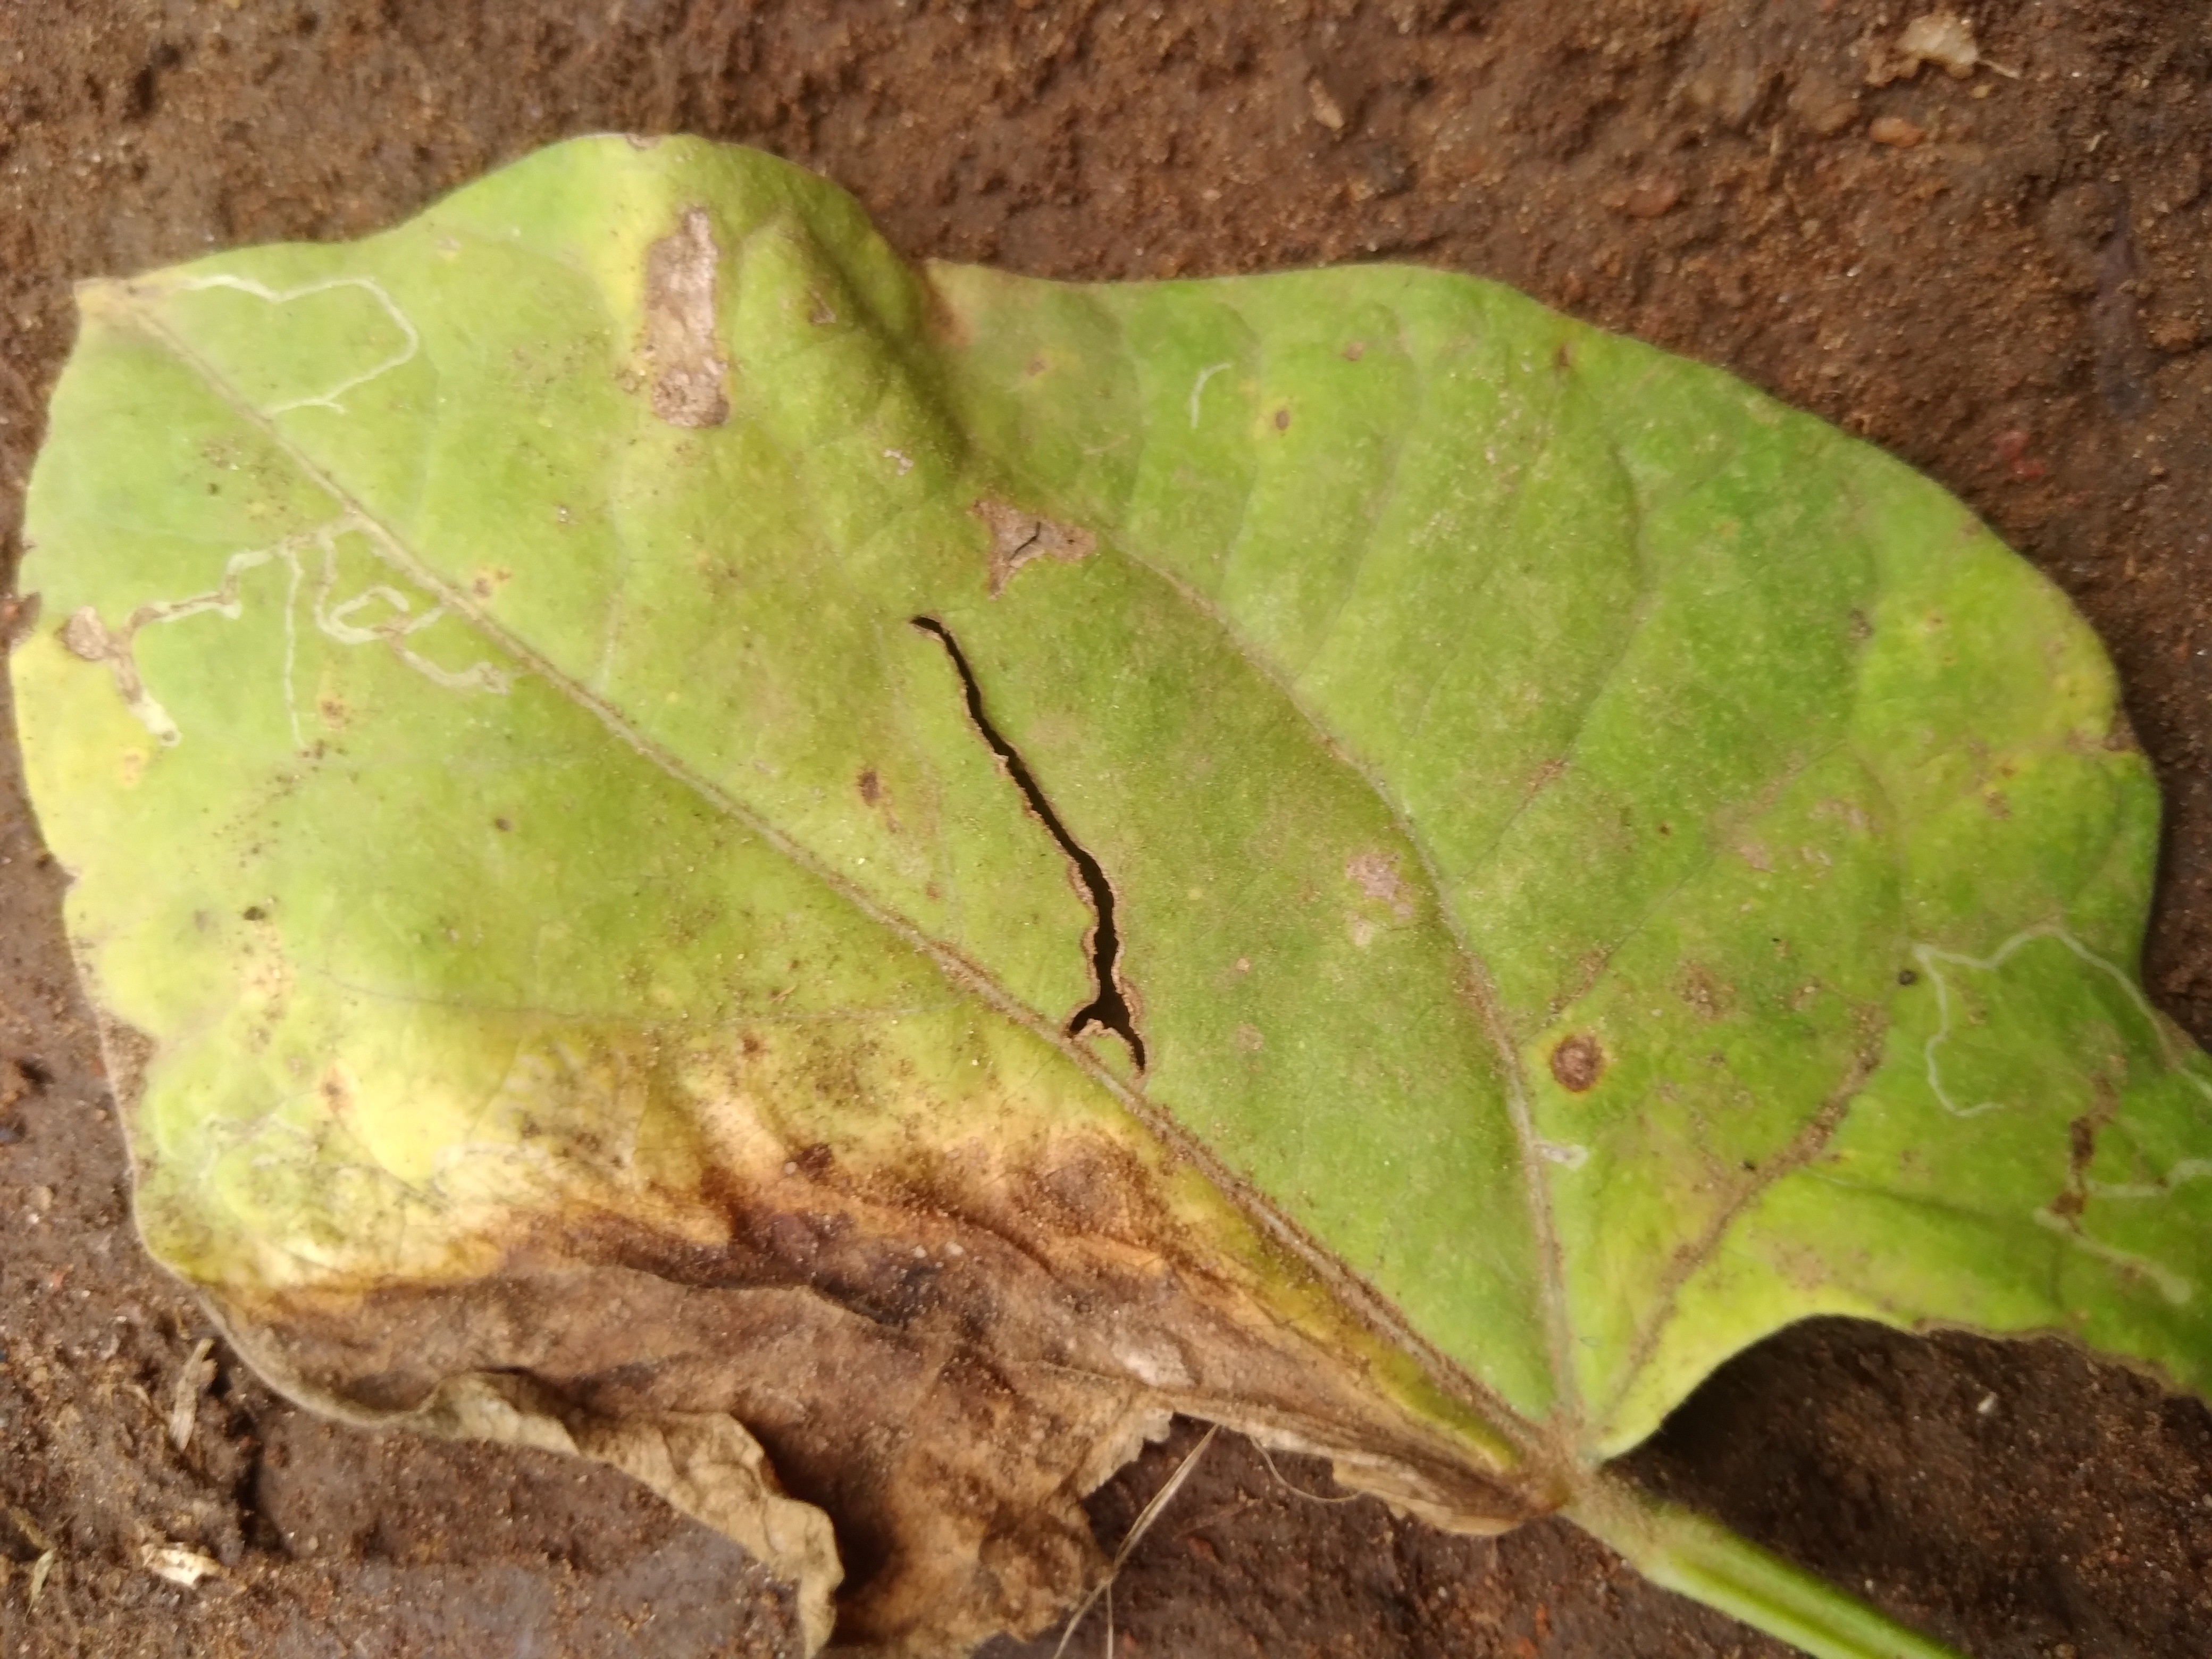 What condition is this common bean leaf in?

rust
